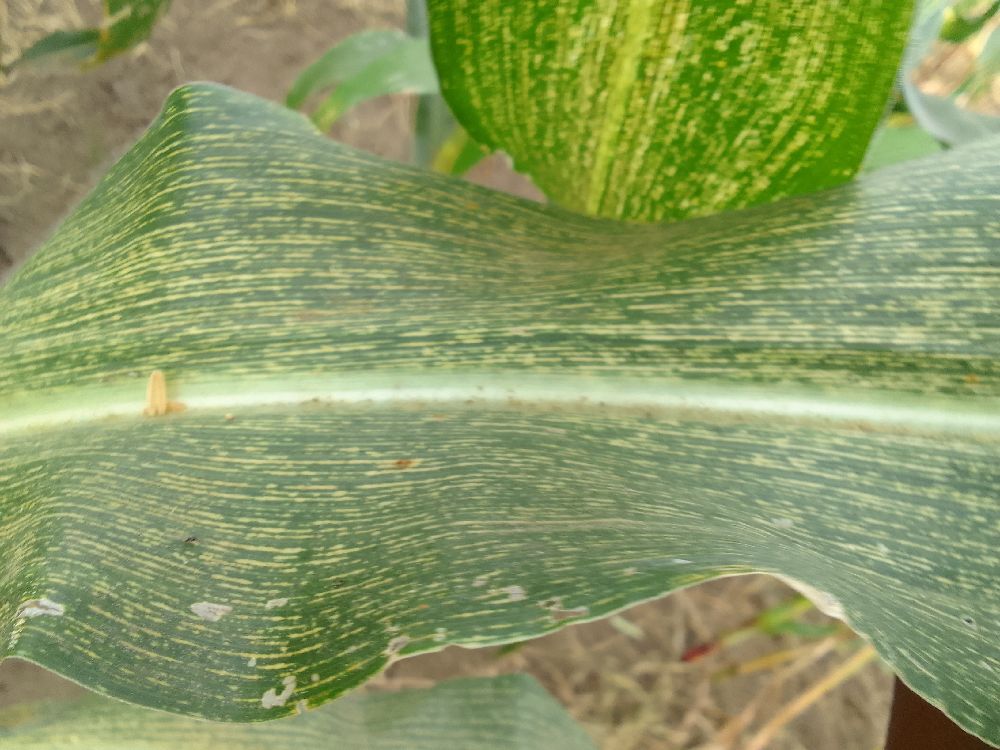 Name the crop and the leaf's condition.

maize, maize streak virus
